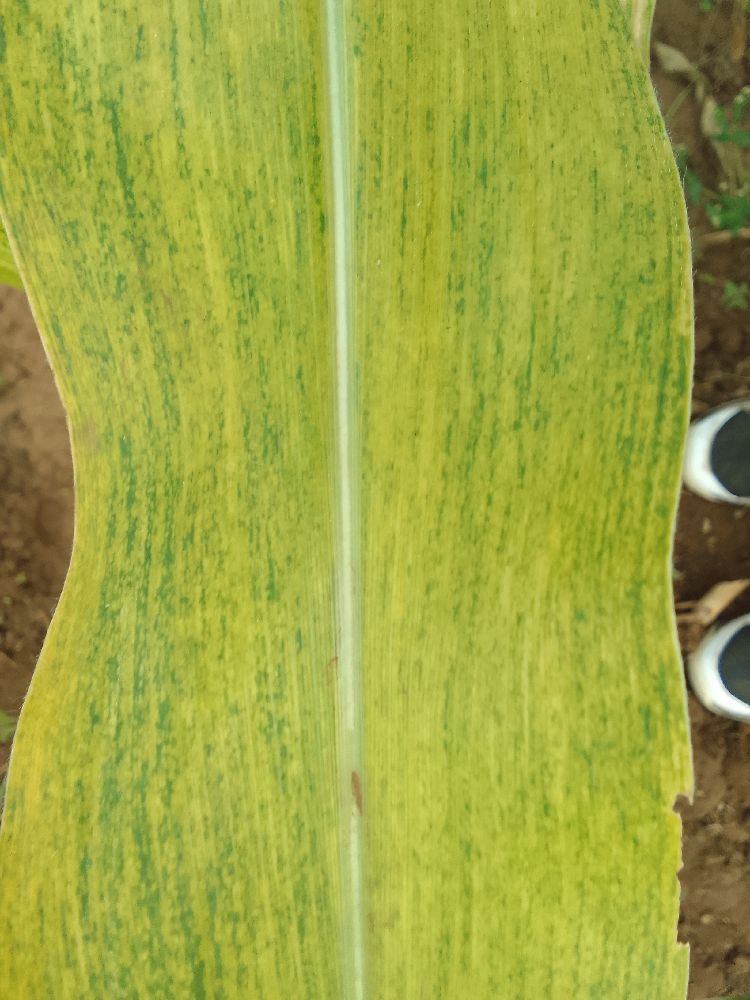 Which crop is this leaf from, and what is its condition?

maize, maize lethal necrosis
